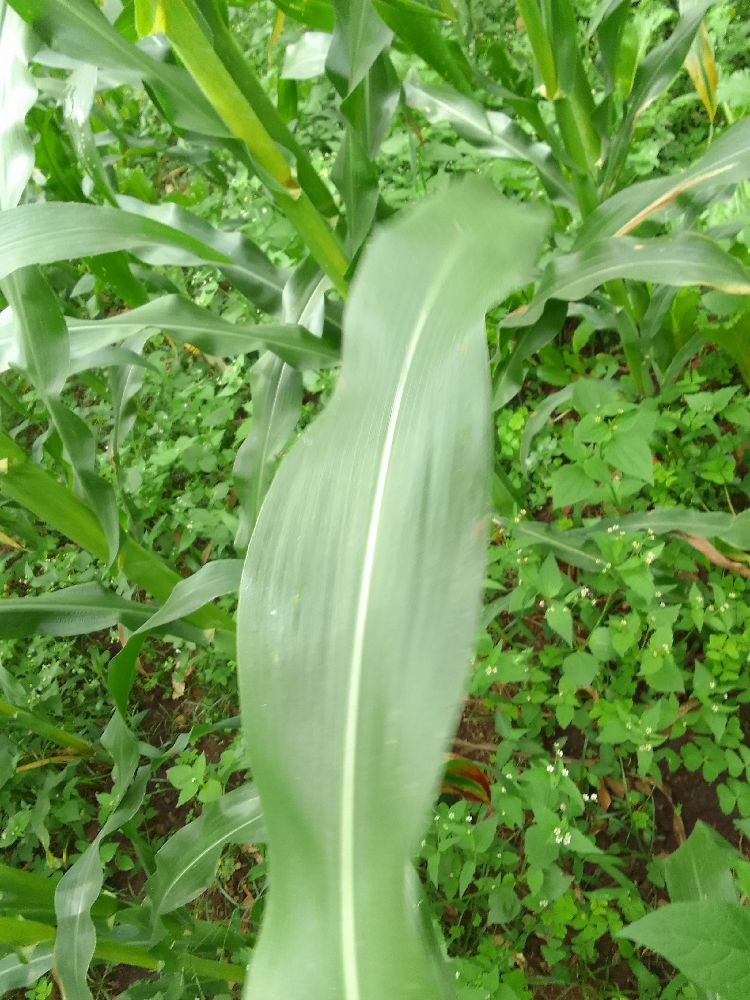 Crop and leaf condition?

maize, healthy
